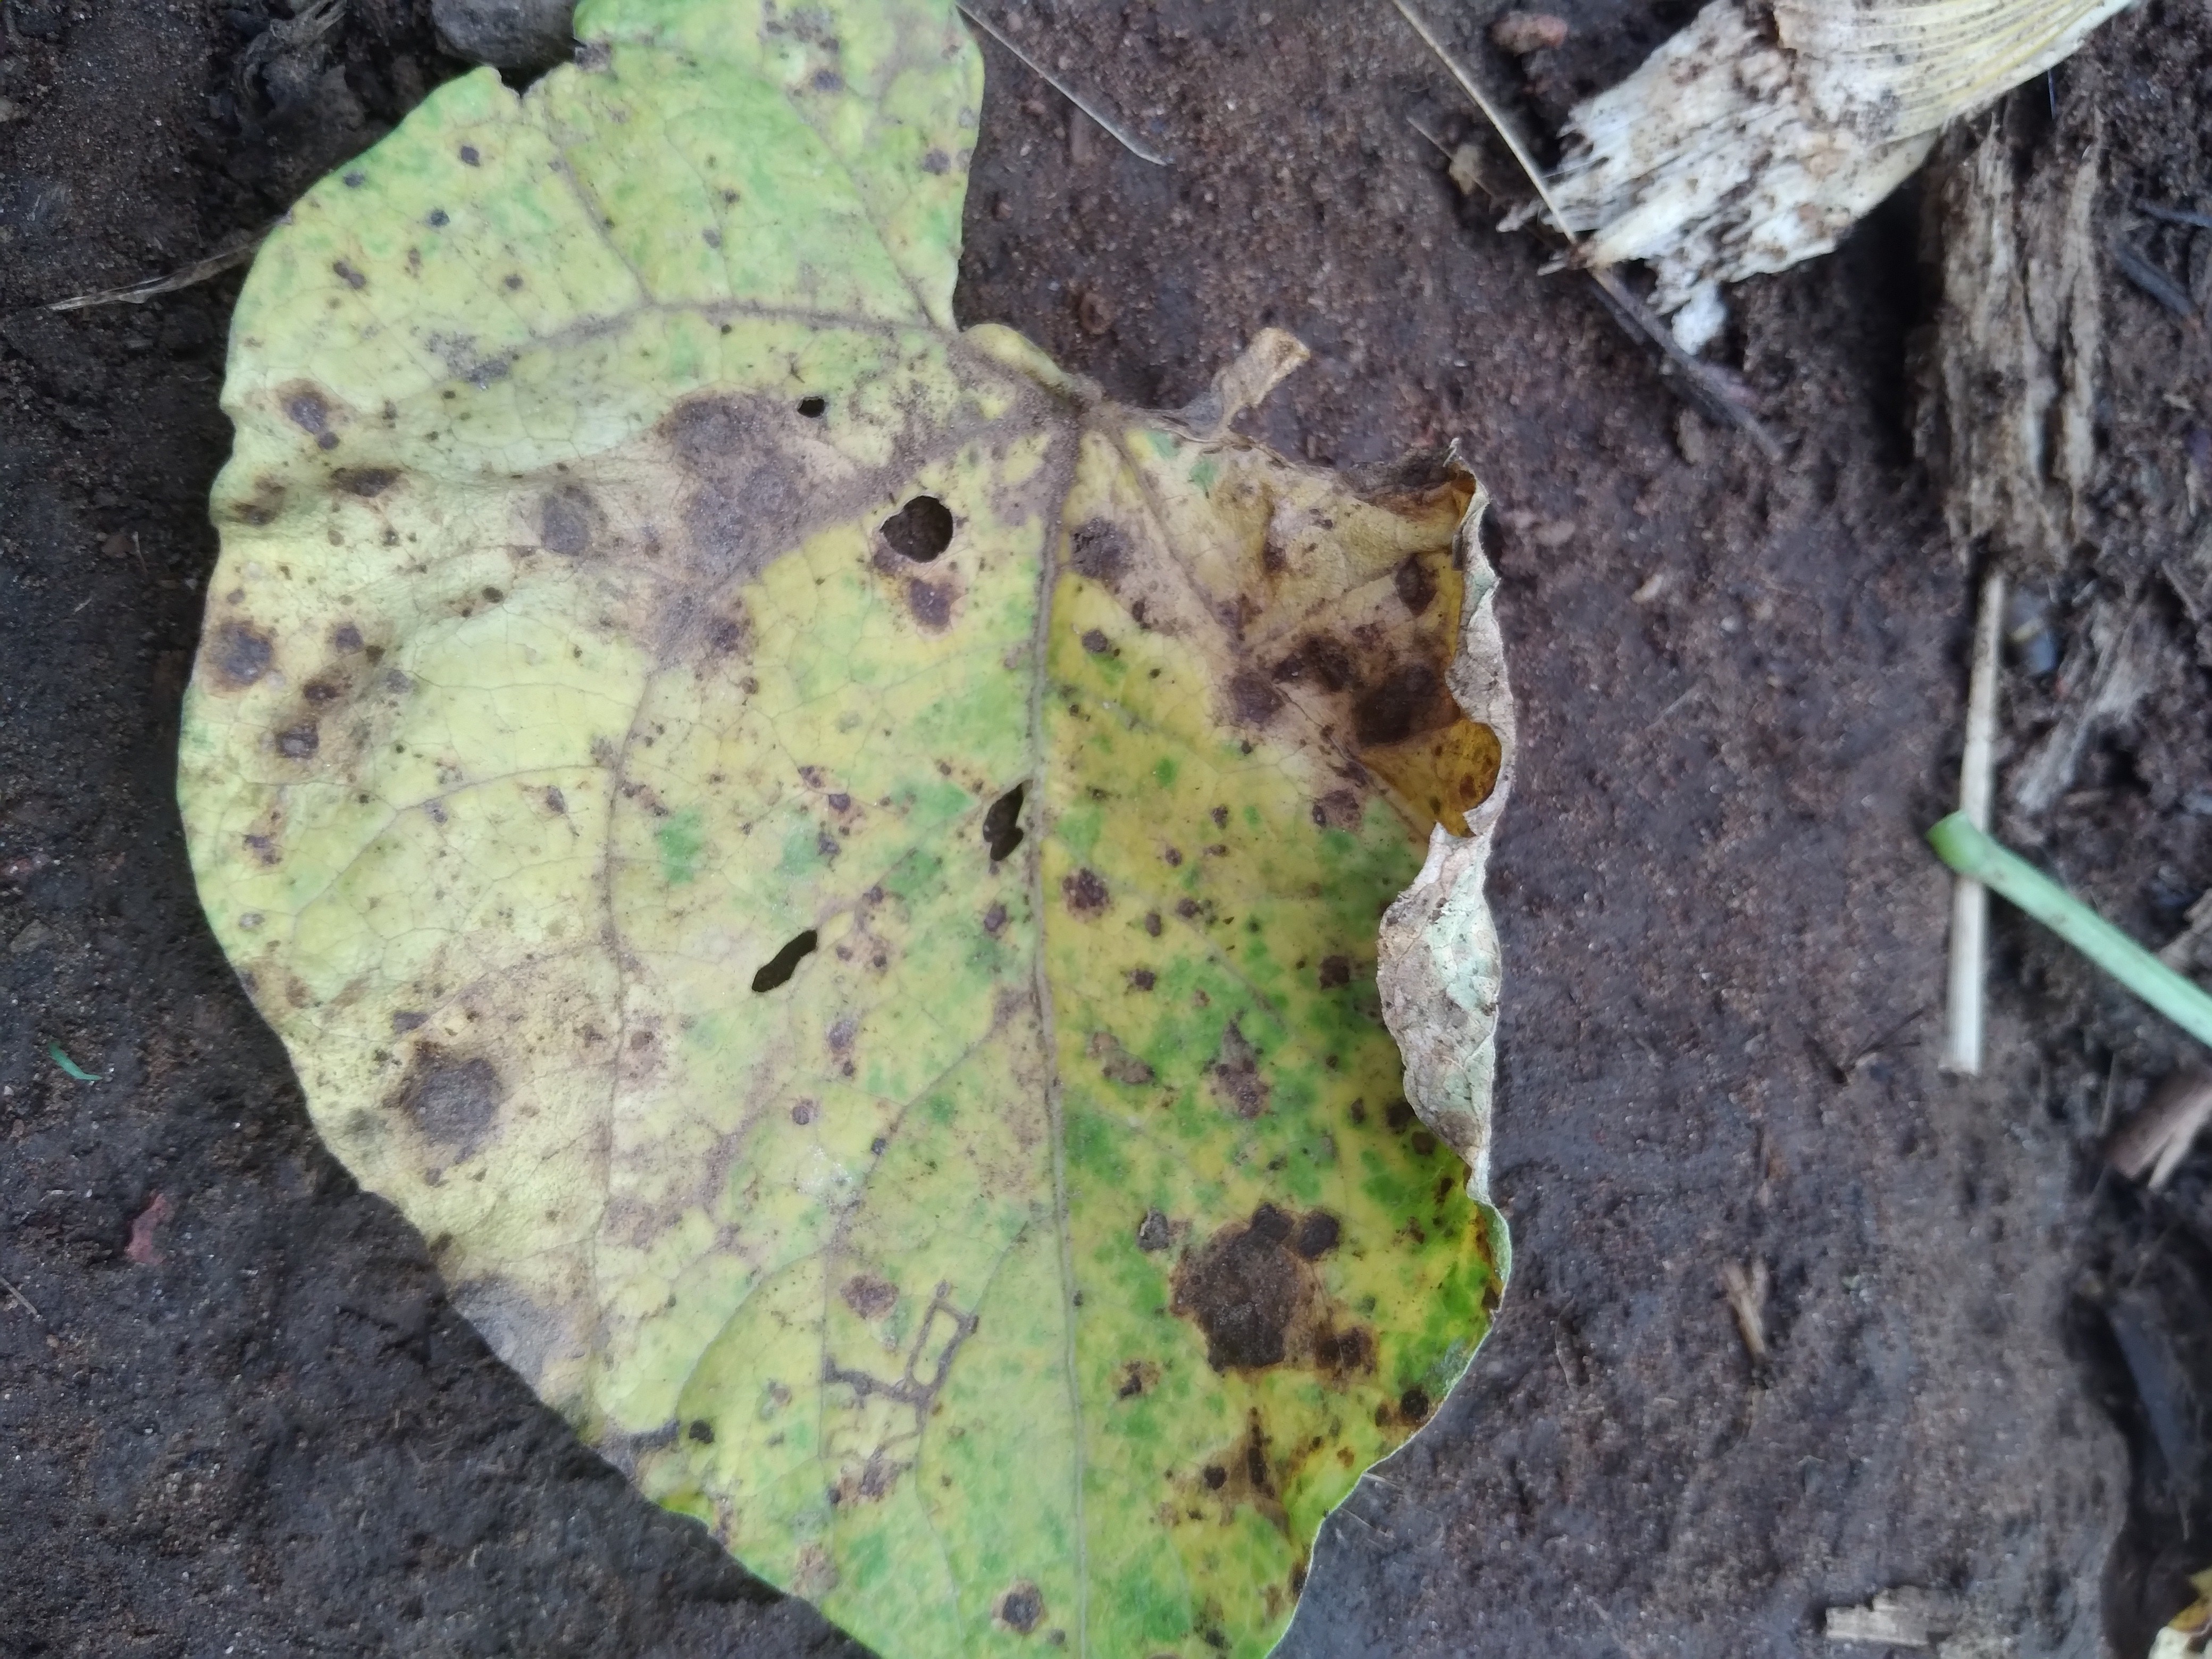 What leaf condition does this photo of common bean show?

rust
